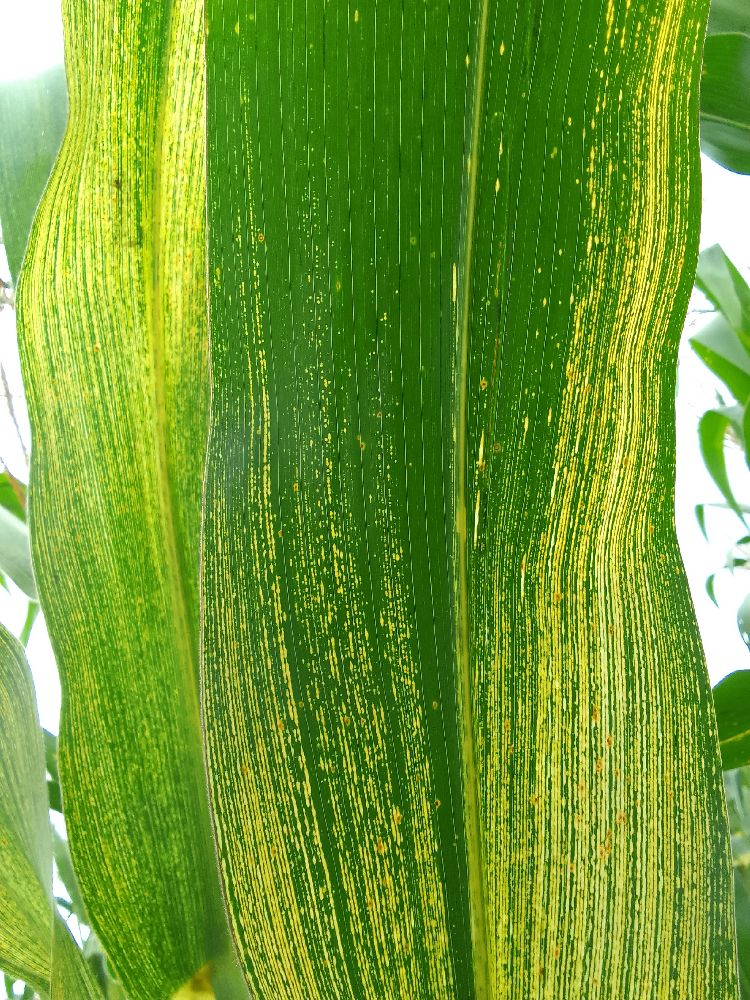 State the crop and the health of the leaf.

maize, maize streak virus
